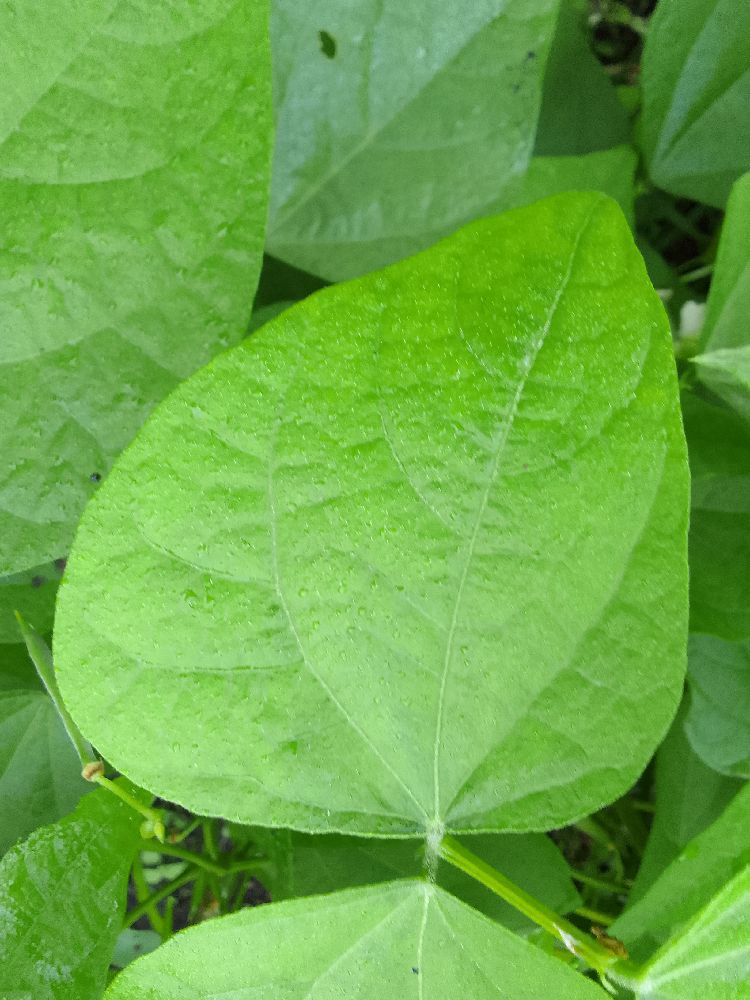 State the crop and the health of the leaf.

common bean, healthy
